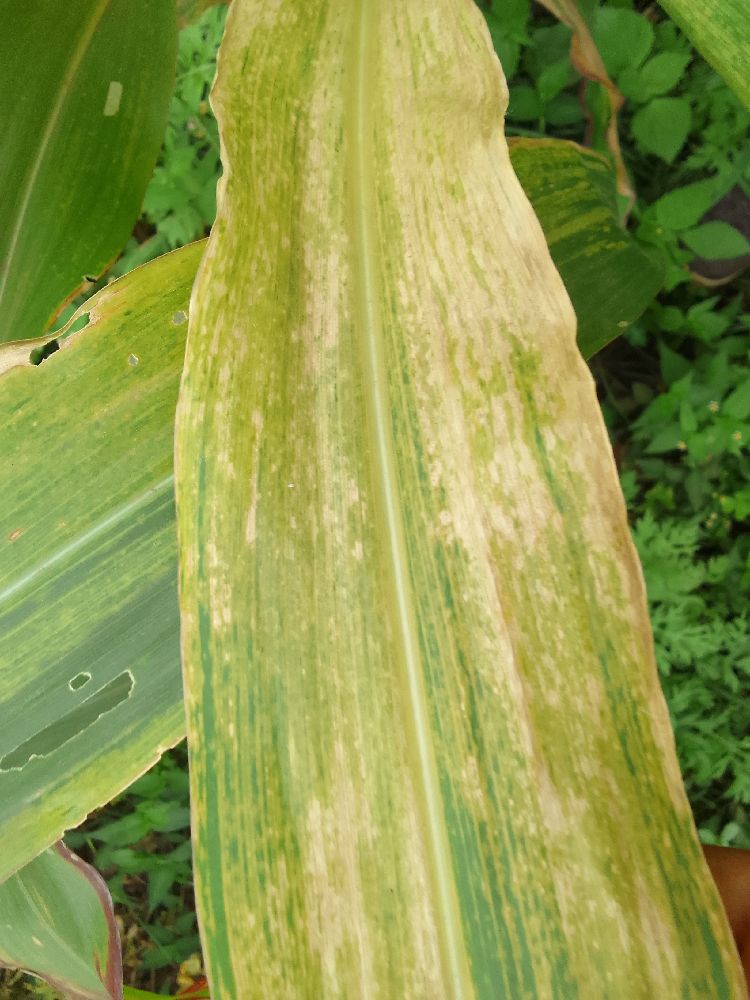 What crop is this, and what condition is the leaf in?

maize, maize lethal necrosis
